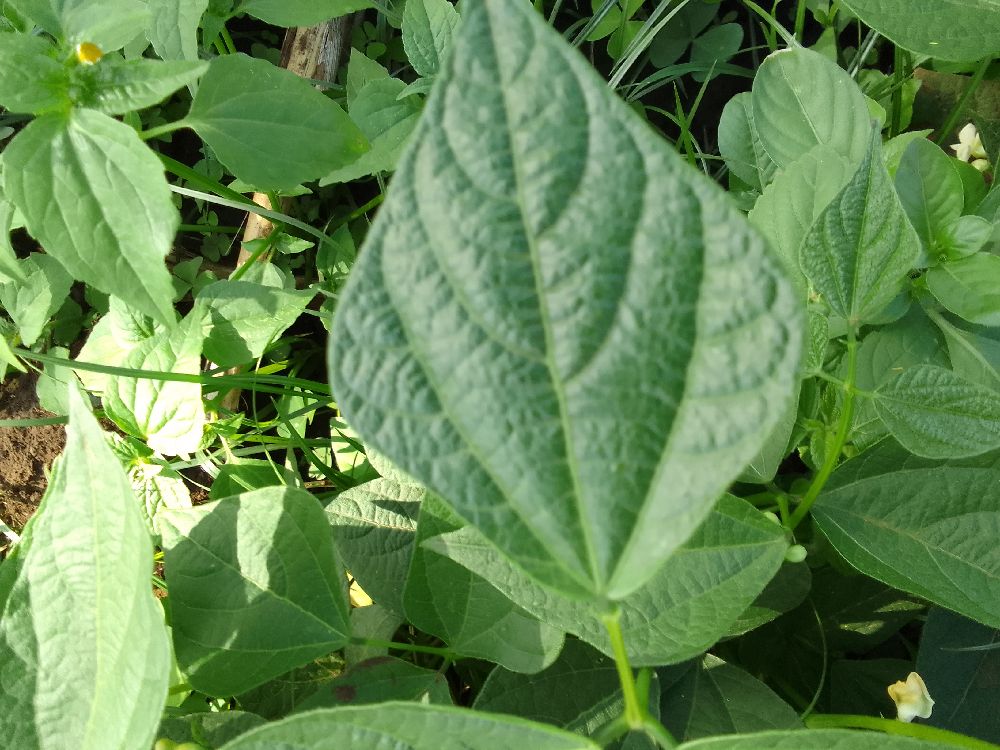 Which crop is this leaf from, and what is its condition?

common bean, healthy
